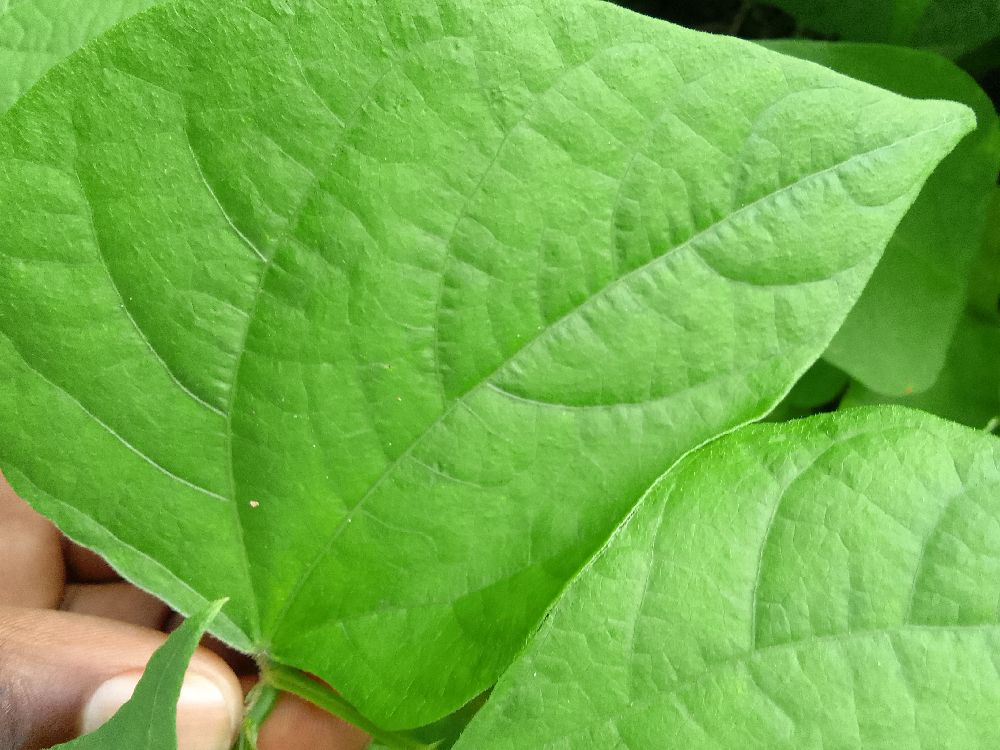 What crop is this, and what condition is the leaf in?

common bean, healthy
